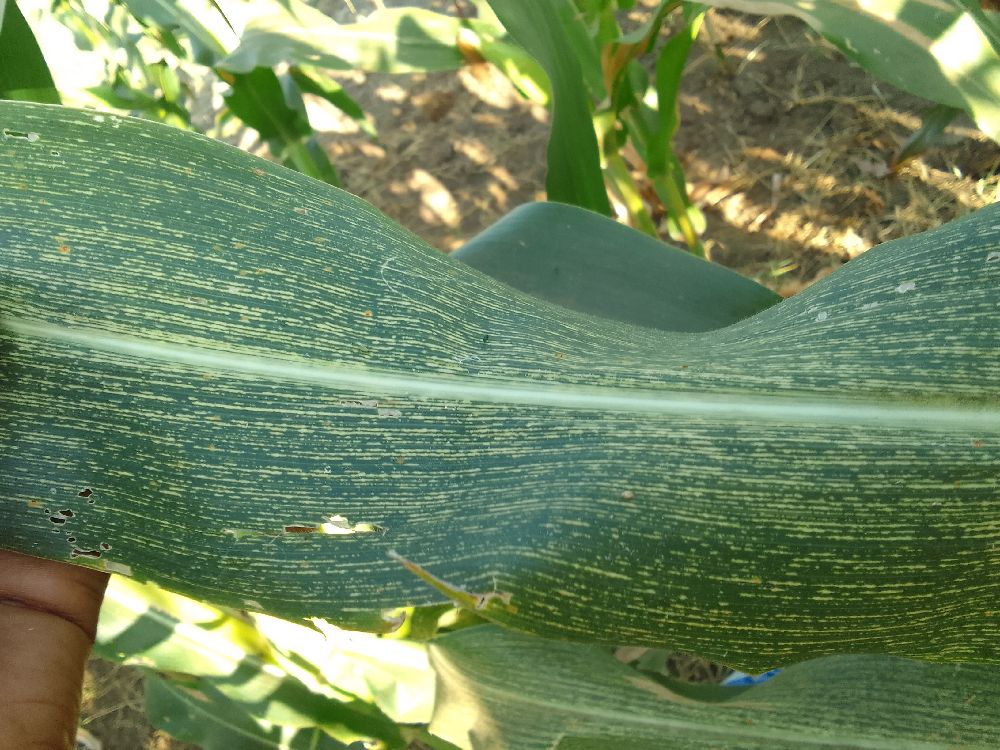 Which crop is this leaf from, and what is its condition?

maize, maize streak virus
